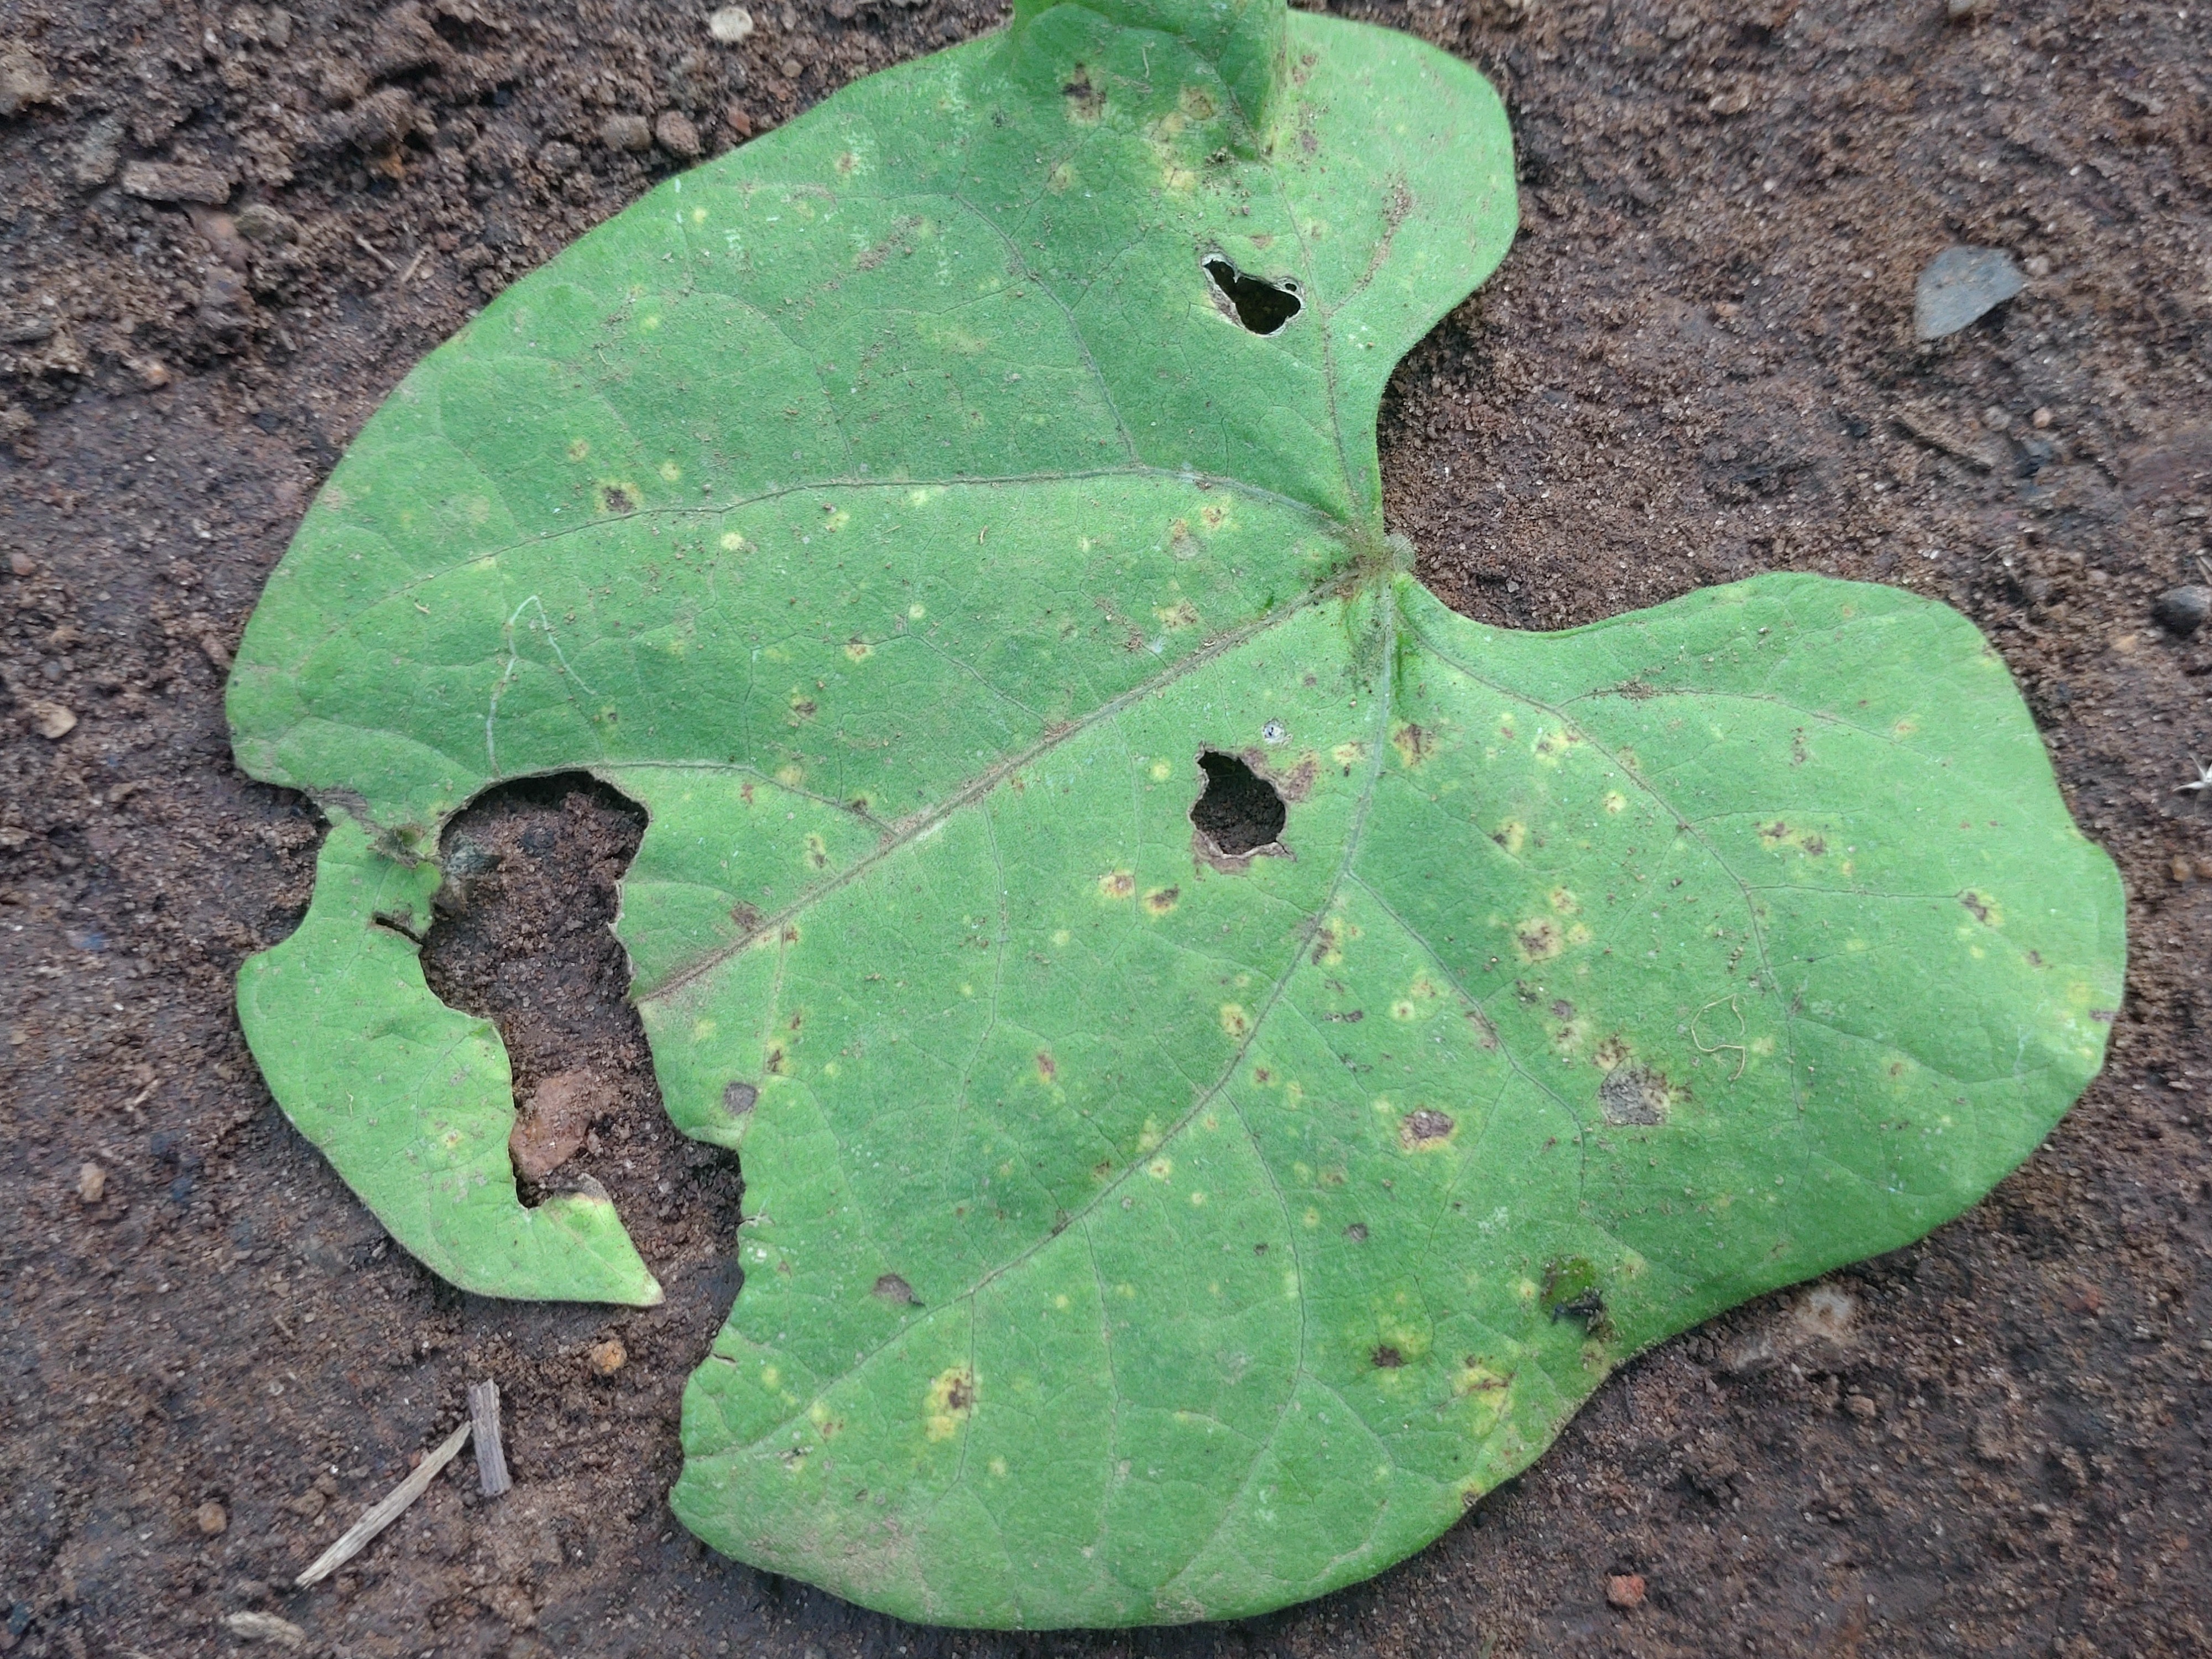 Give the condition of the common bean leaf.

anthracnose
